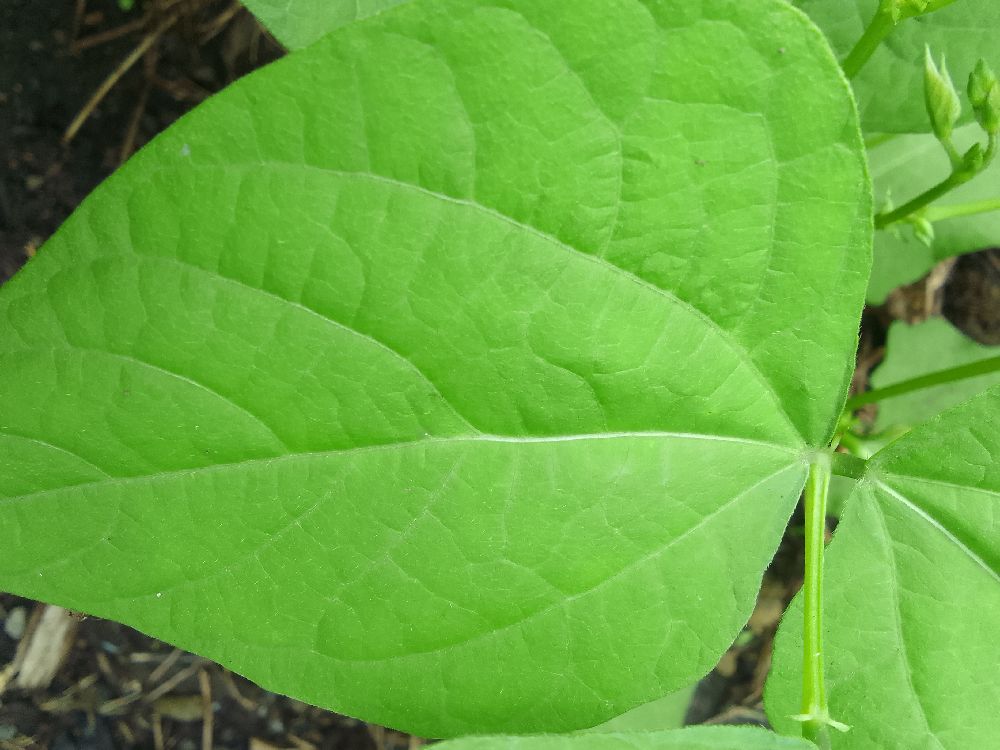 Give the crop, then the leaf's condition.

common bean, healthy
